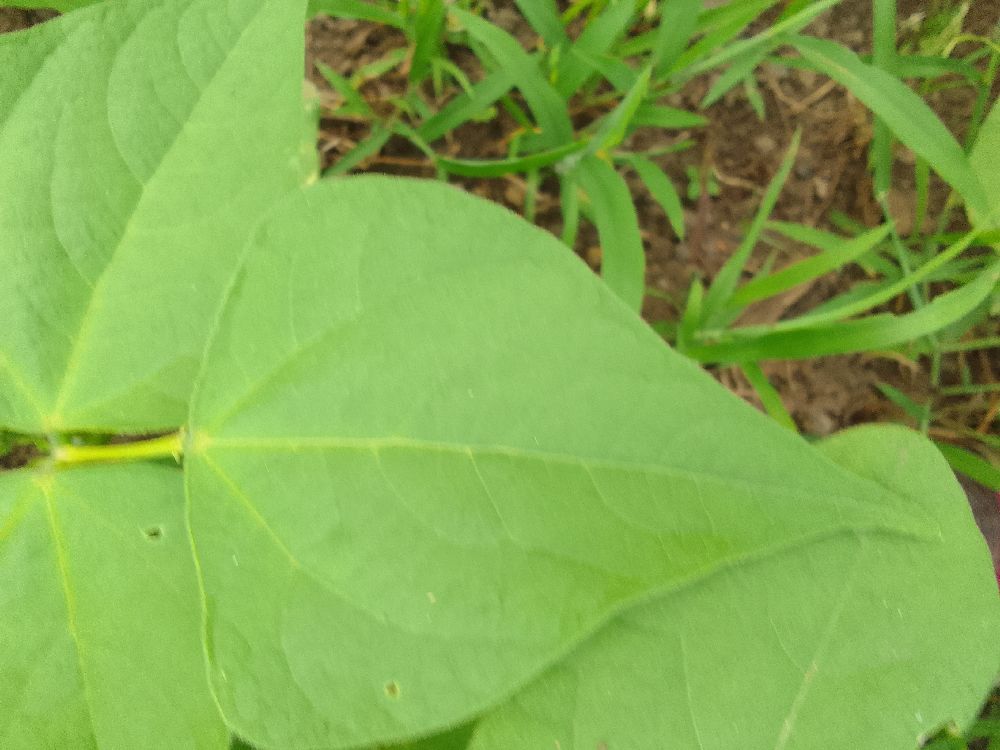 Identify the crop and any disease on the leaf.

common bean, healthy
